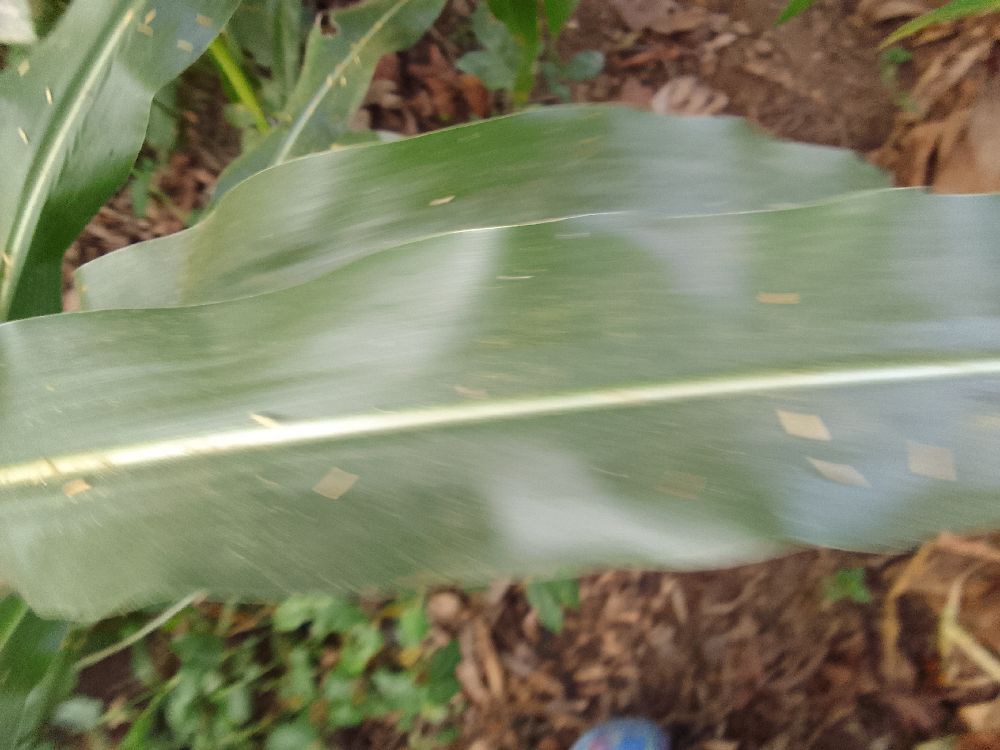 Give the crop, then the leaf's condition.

maize, healthy
